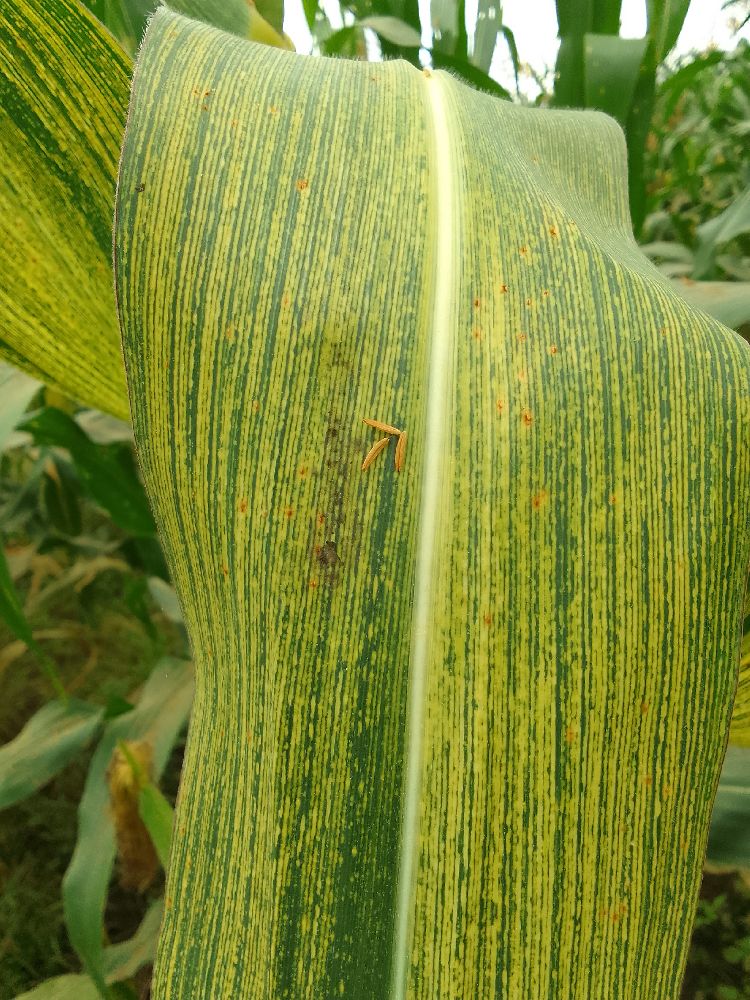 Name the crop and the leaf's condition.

maize, maize streak virus
